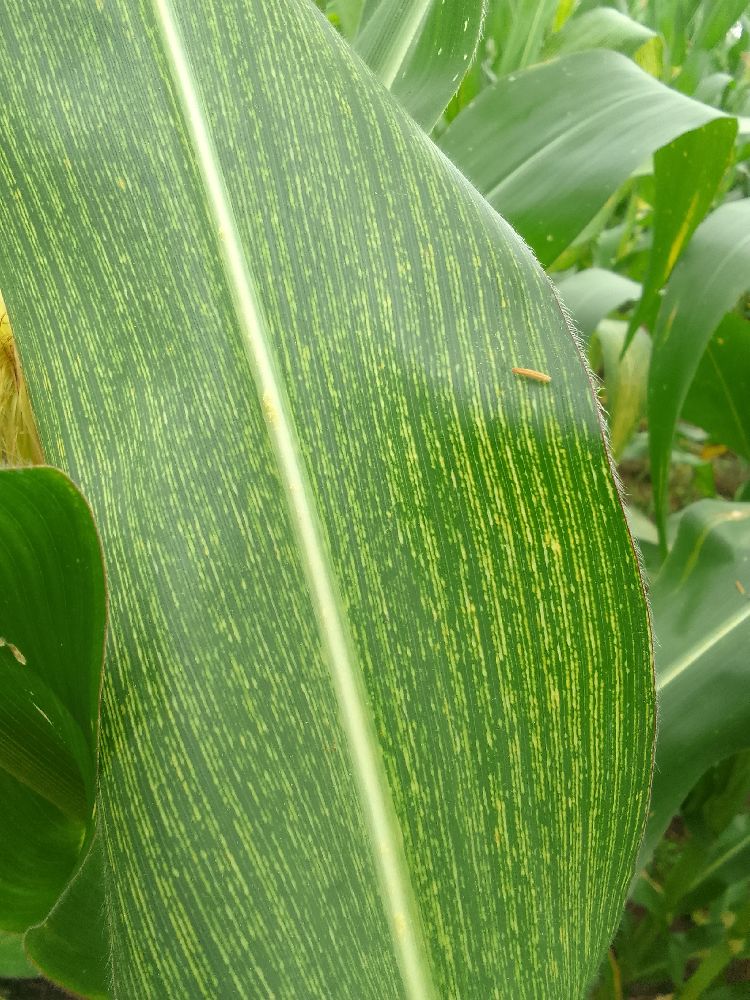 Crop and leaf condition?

maize, maize streak virus
